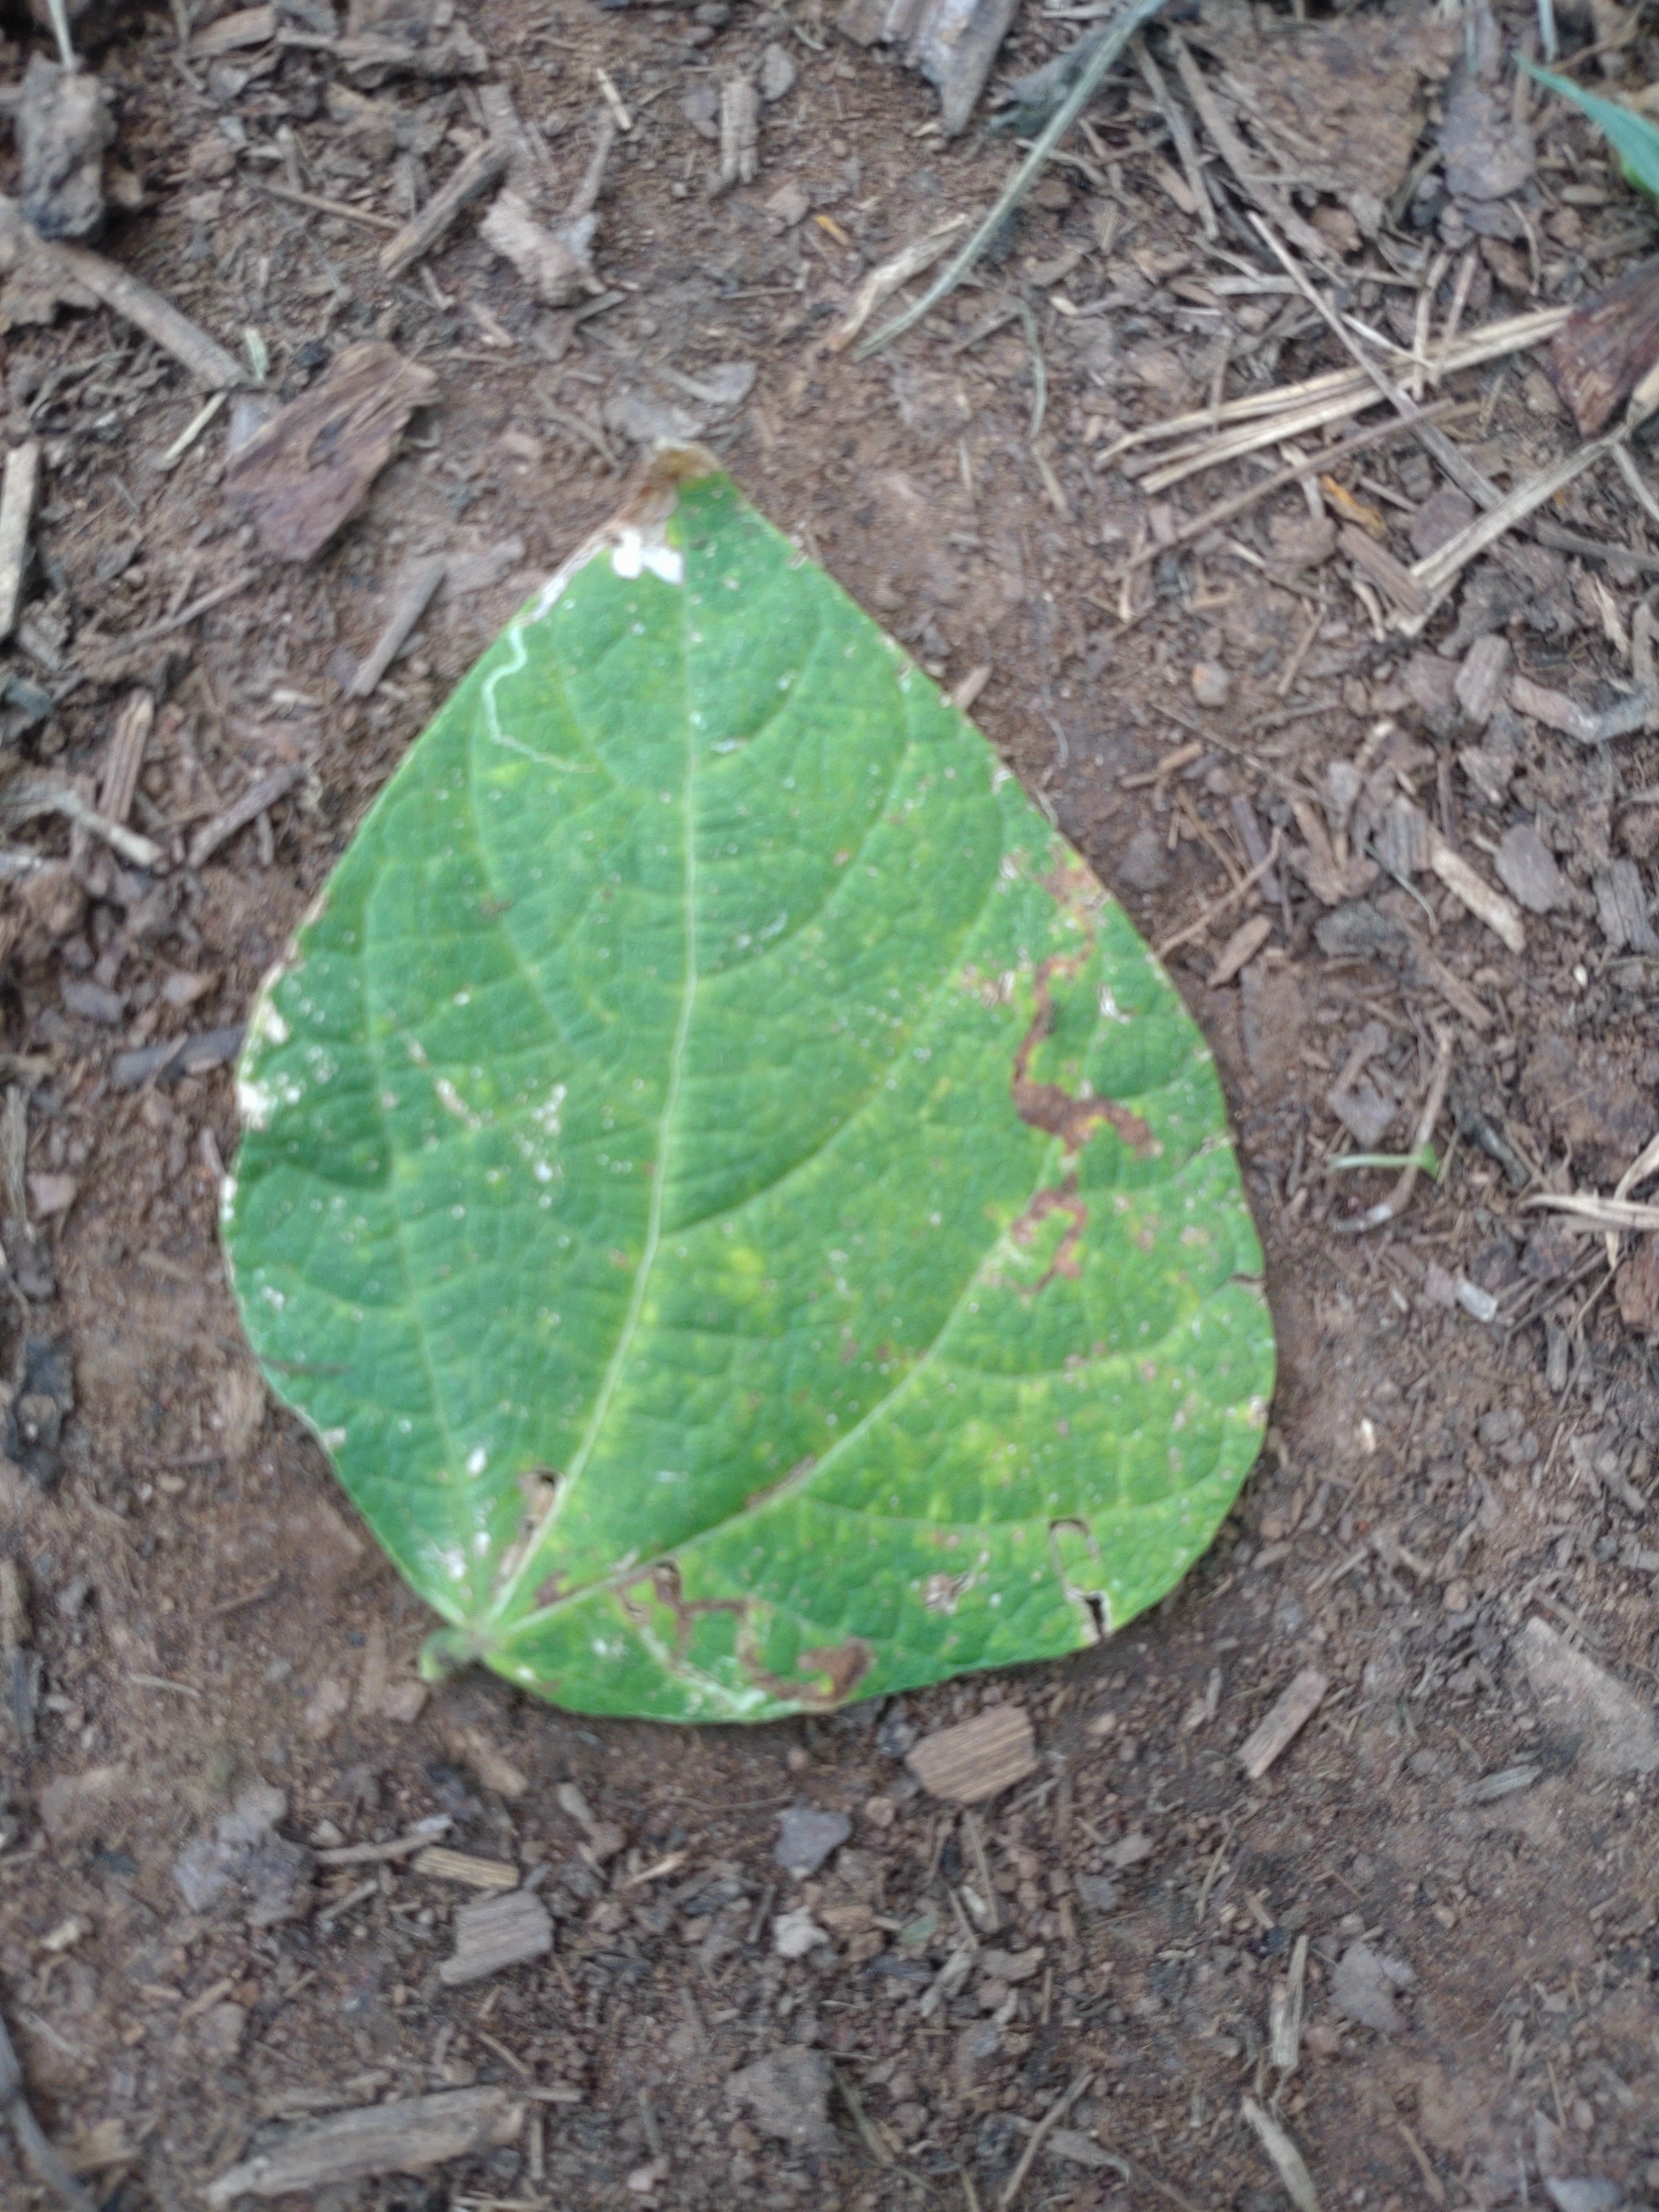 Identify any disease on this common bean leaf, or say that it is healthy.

anthracnose
